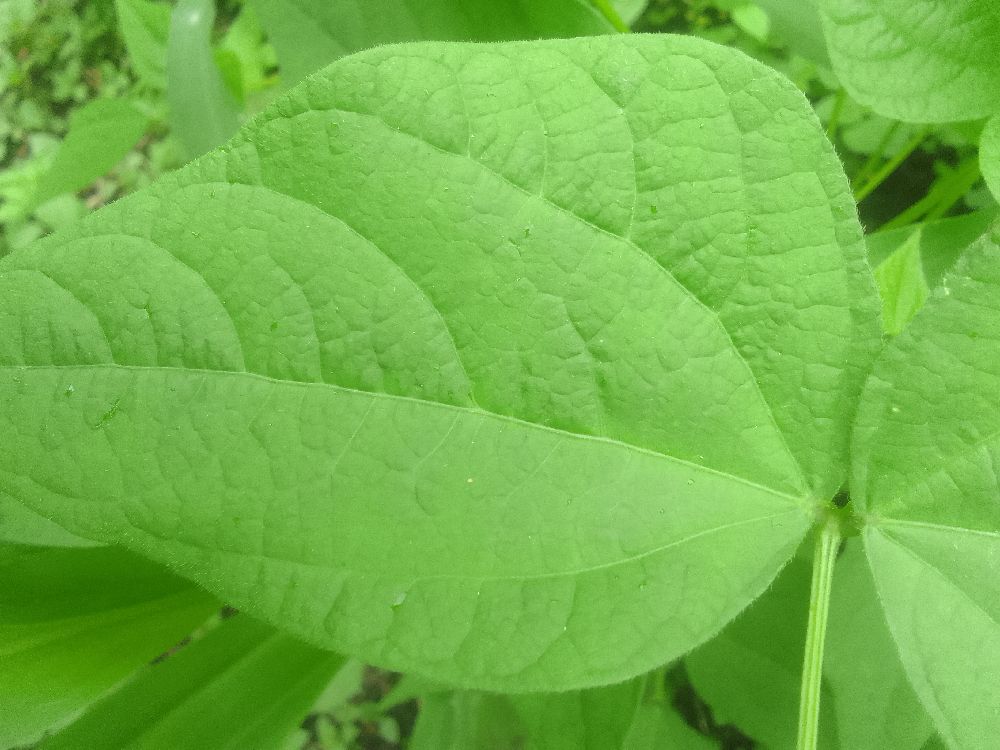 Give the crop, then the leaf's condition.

common bean, healthy
